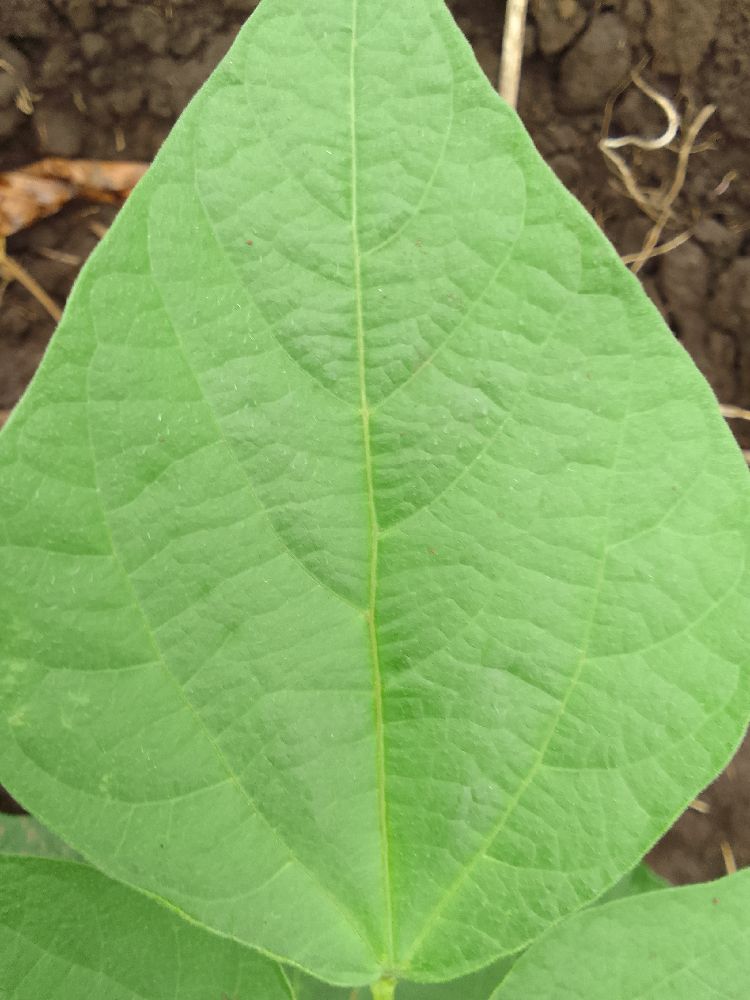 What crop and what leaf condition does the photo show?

common bean, healthy
